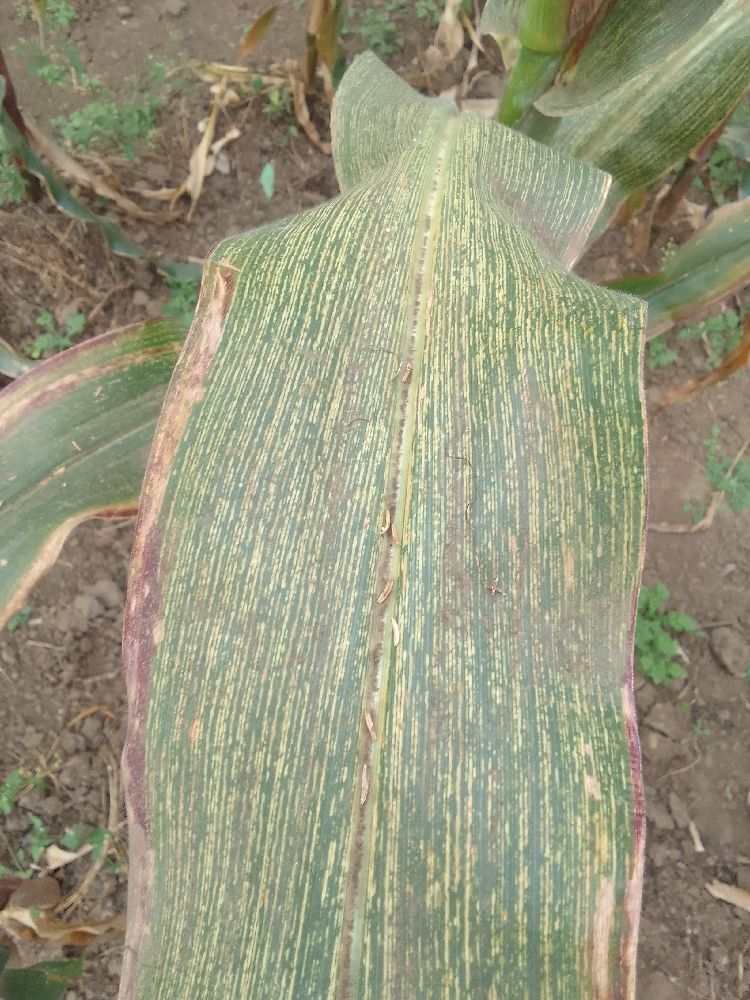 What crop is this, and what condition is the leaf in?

maize, maize streak virus
